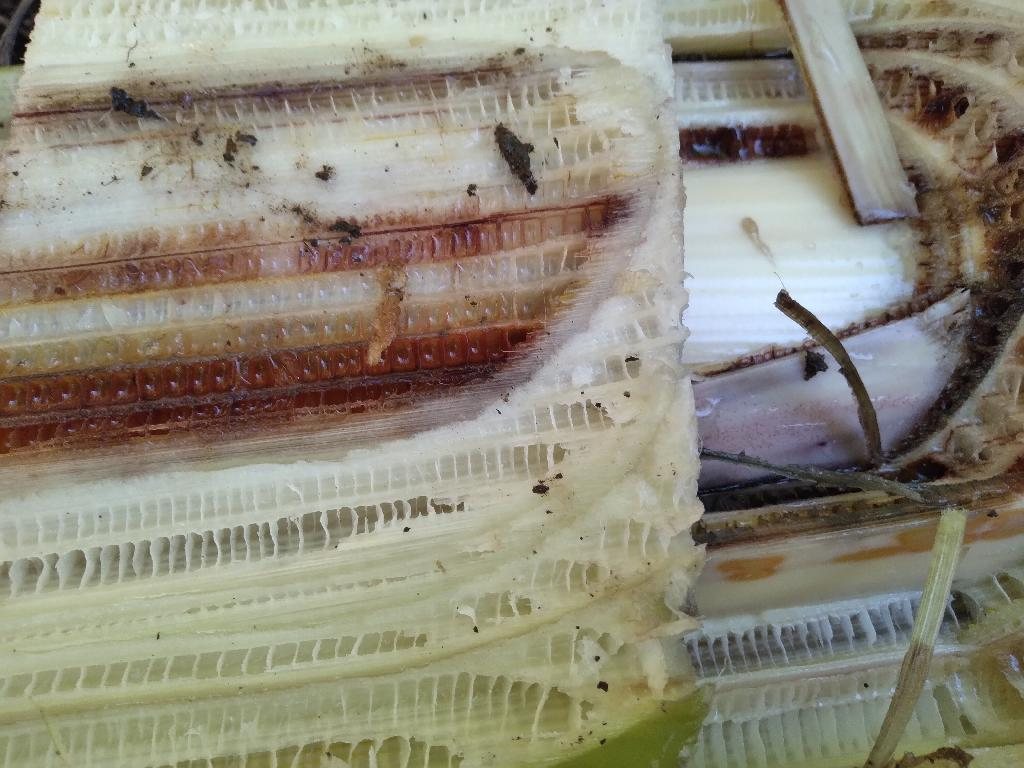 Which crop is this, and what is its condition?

banana, fusarium wilt race 1
